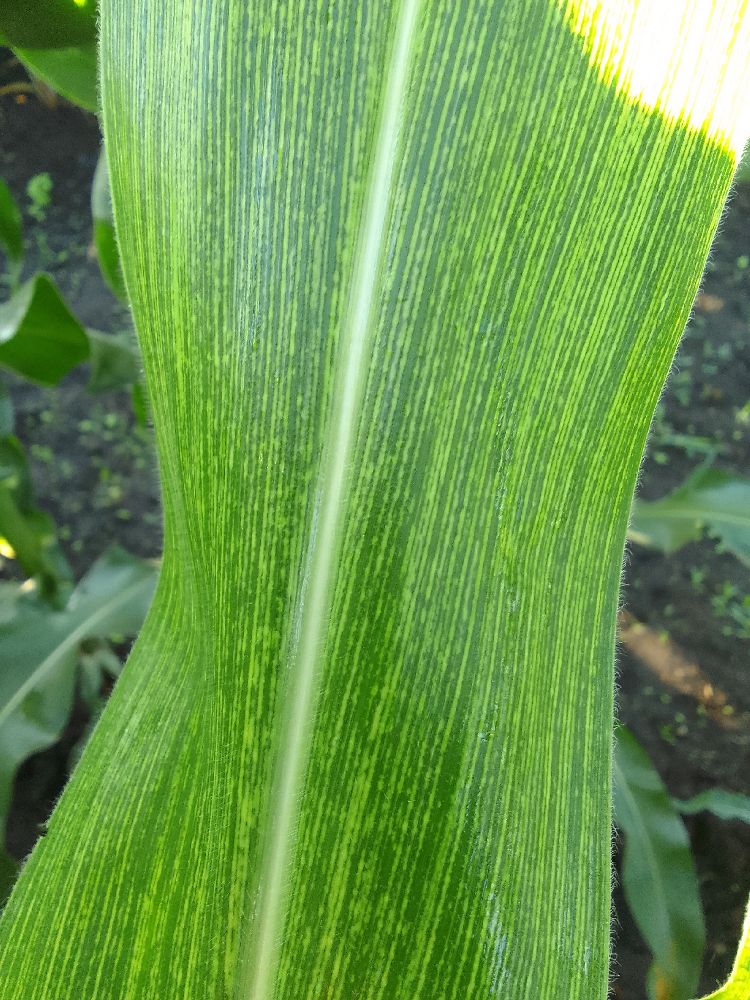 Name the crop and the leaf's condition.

maize, maize streak virus
